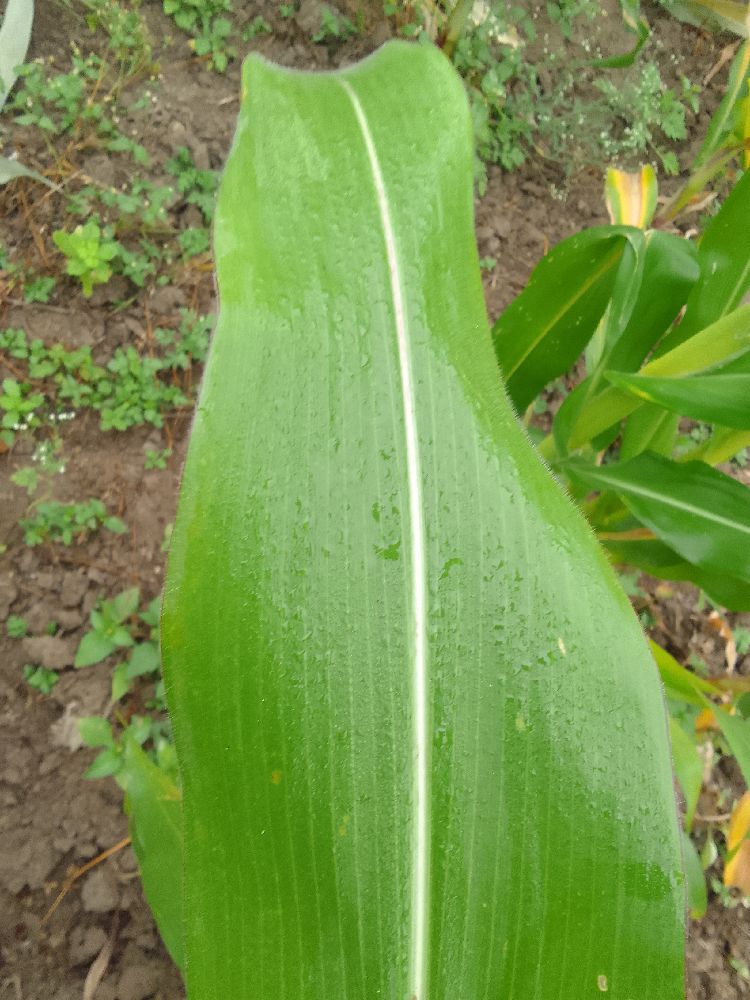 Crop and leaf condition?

maize, healthy
